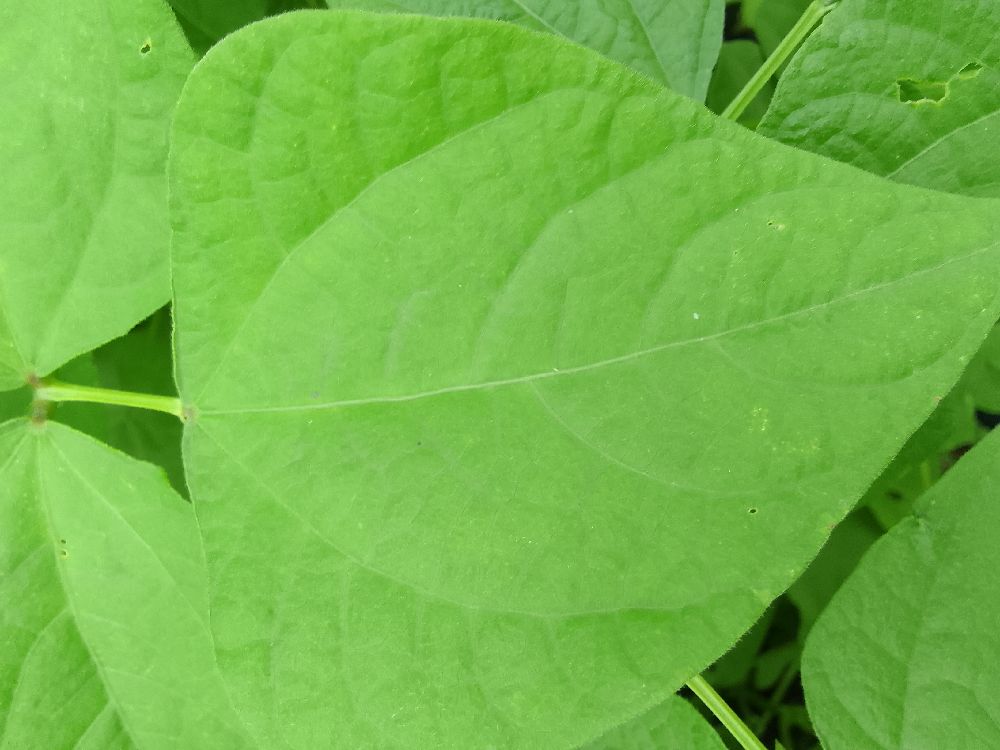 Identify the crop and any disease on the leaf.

common bean, healthy
